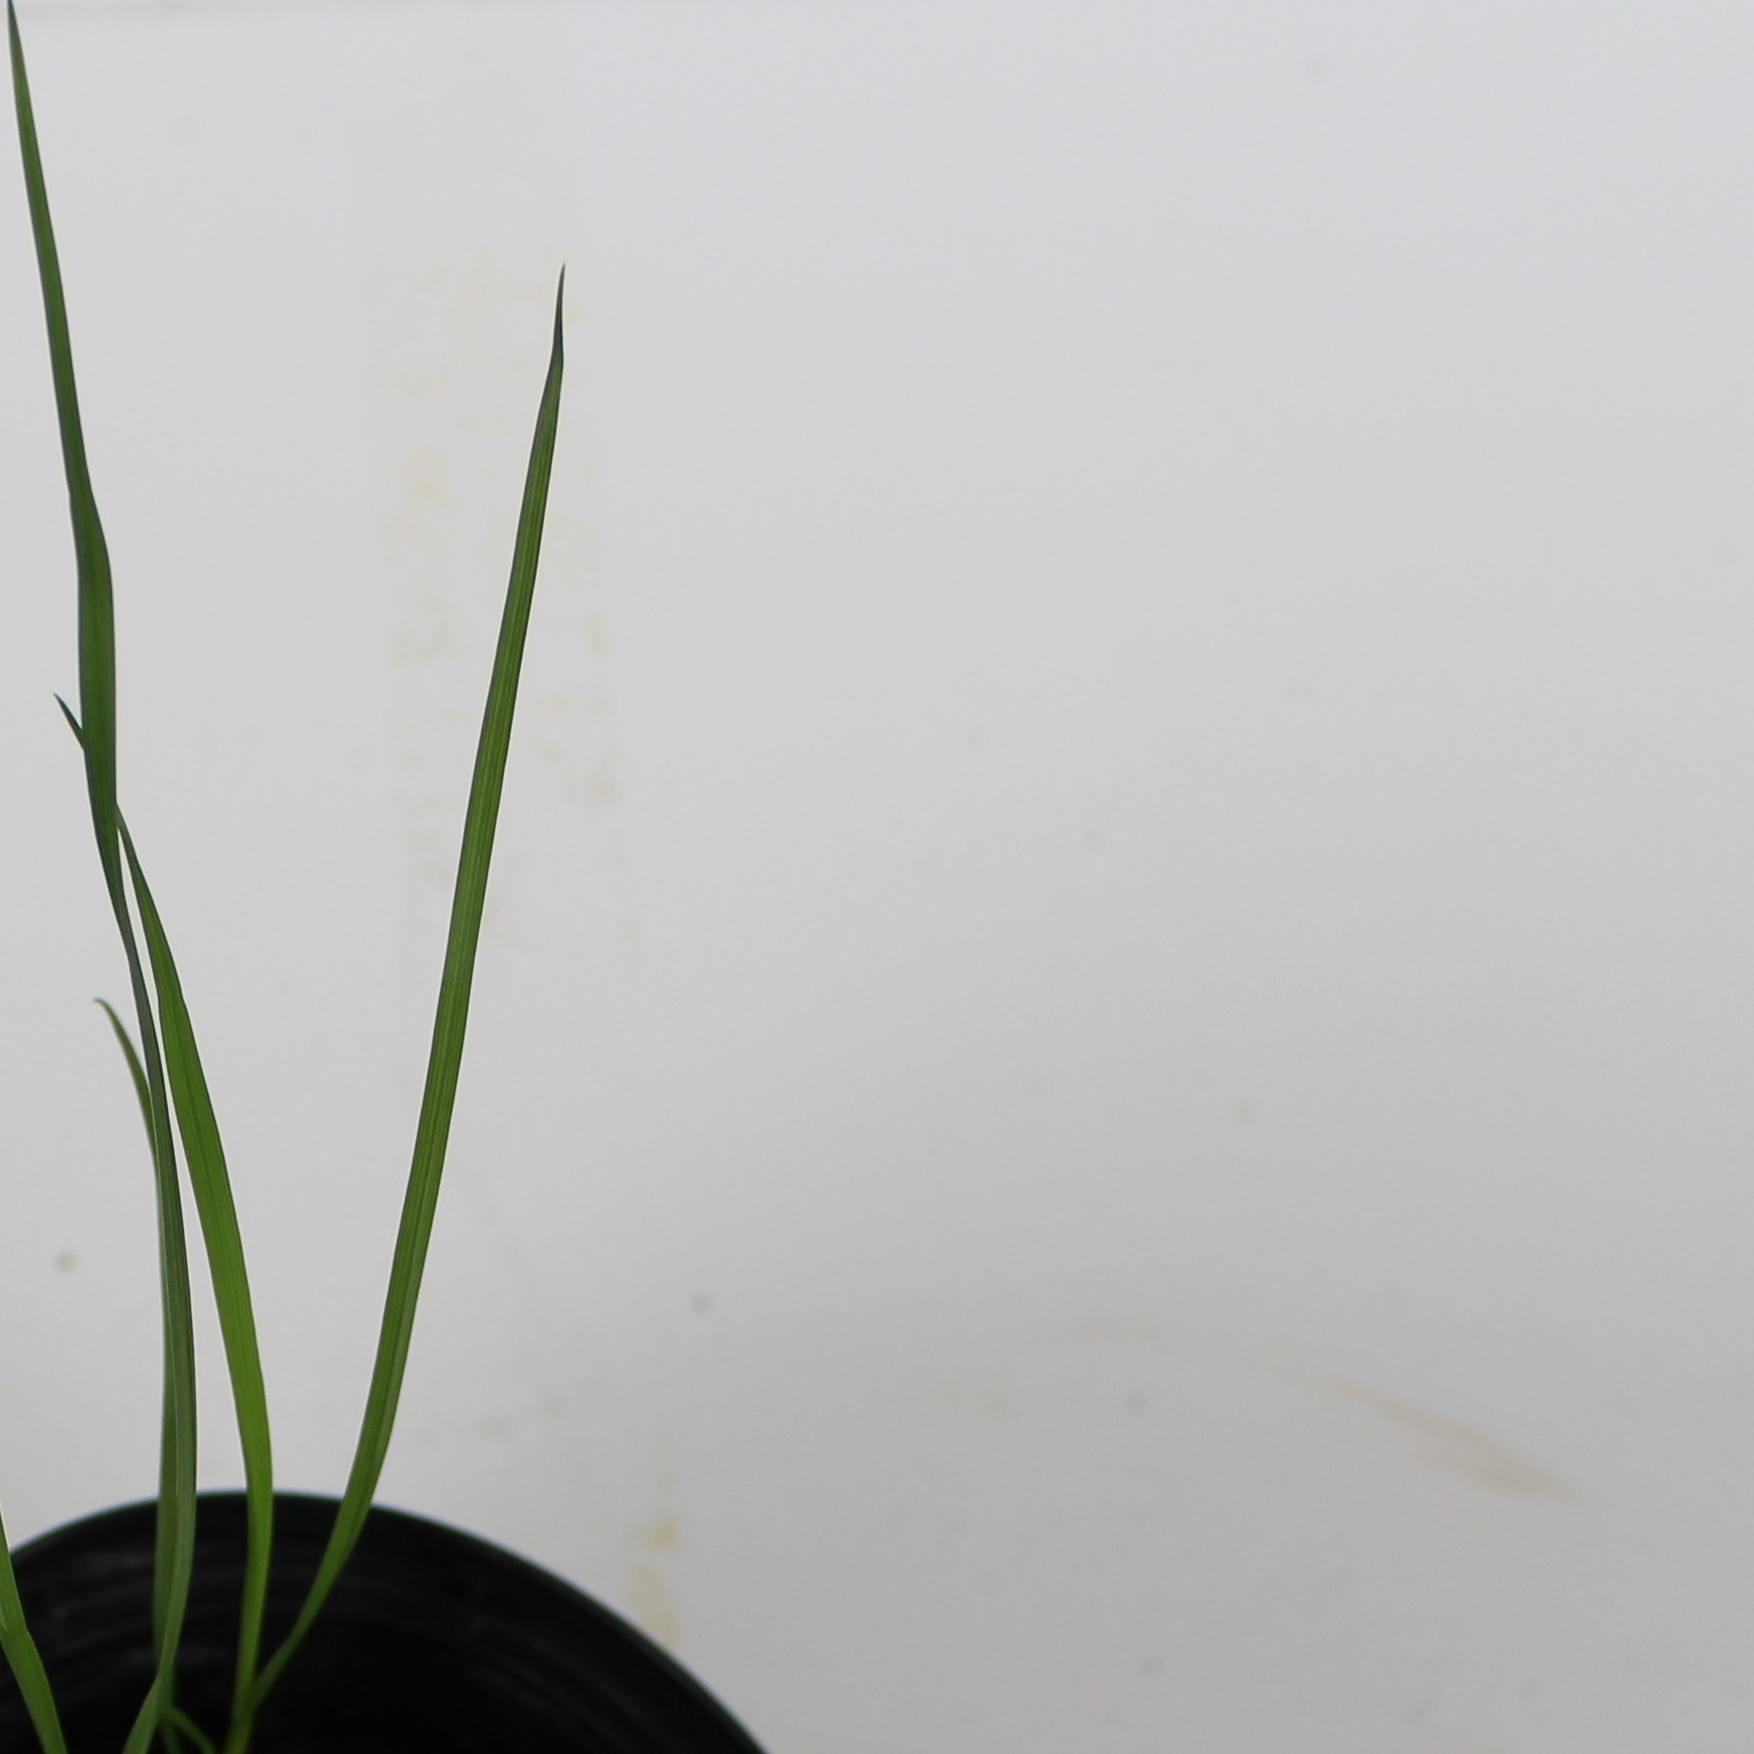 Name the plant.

Lolium multiflorum
